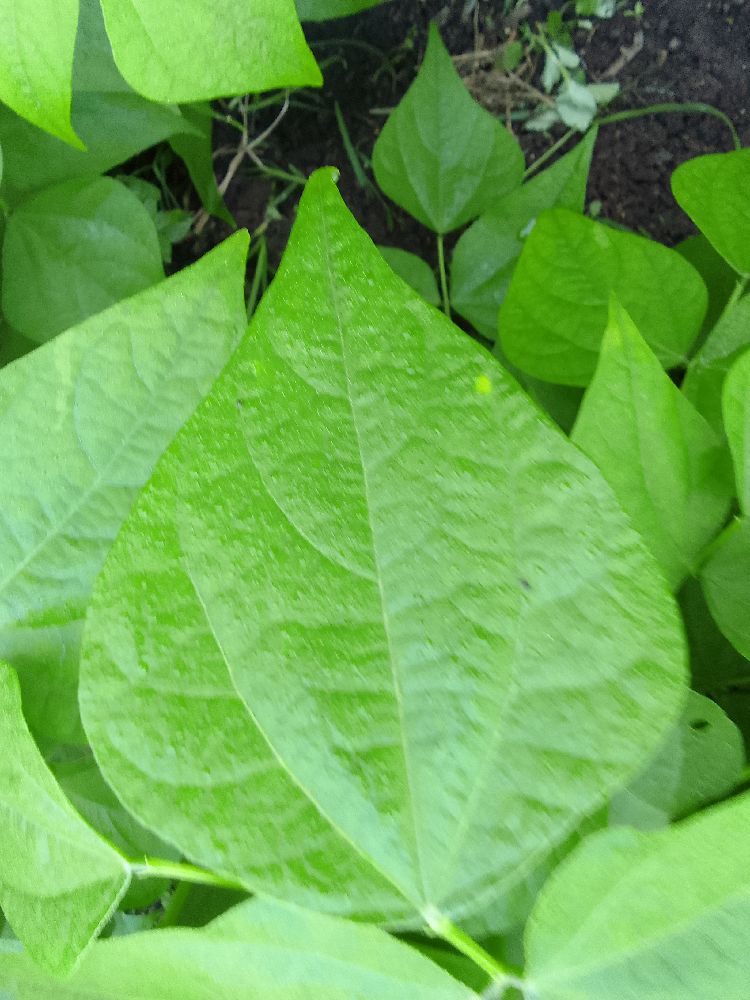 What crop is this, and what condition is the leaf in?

common bean, healthy
